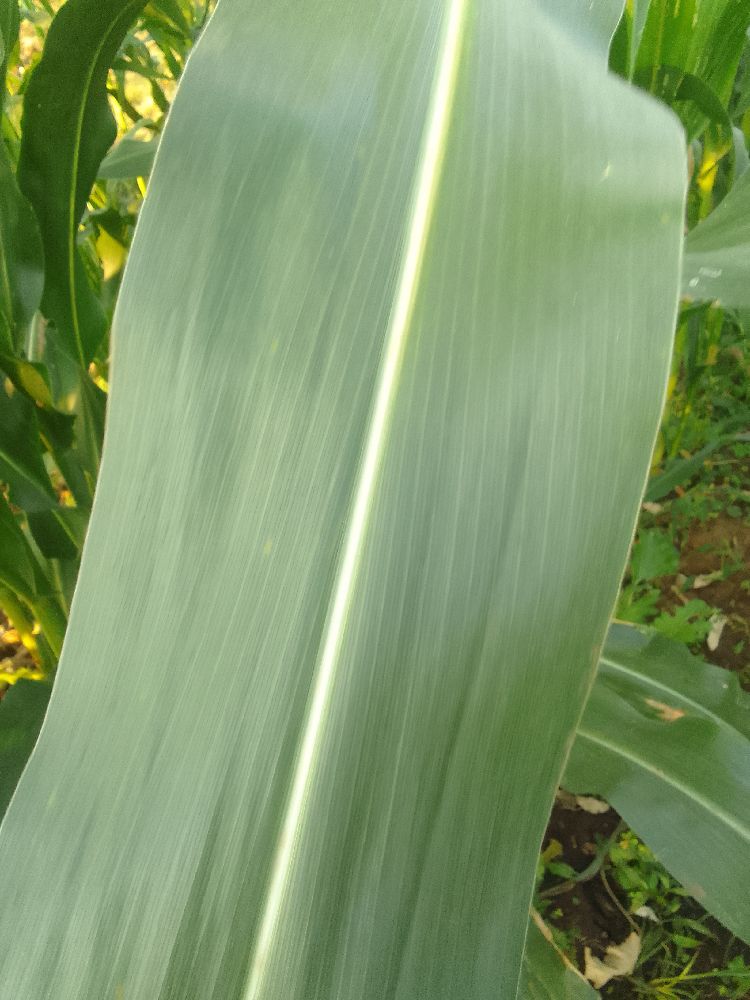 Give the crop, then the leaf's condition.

maize, healthy
